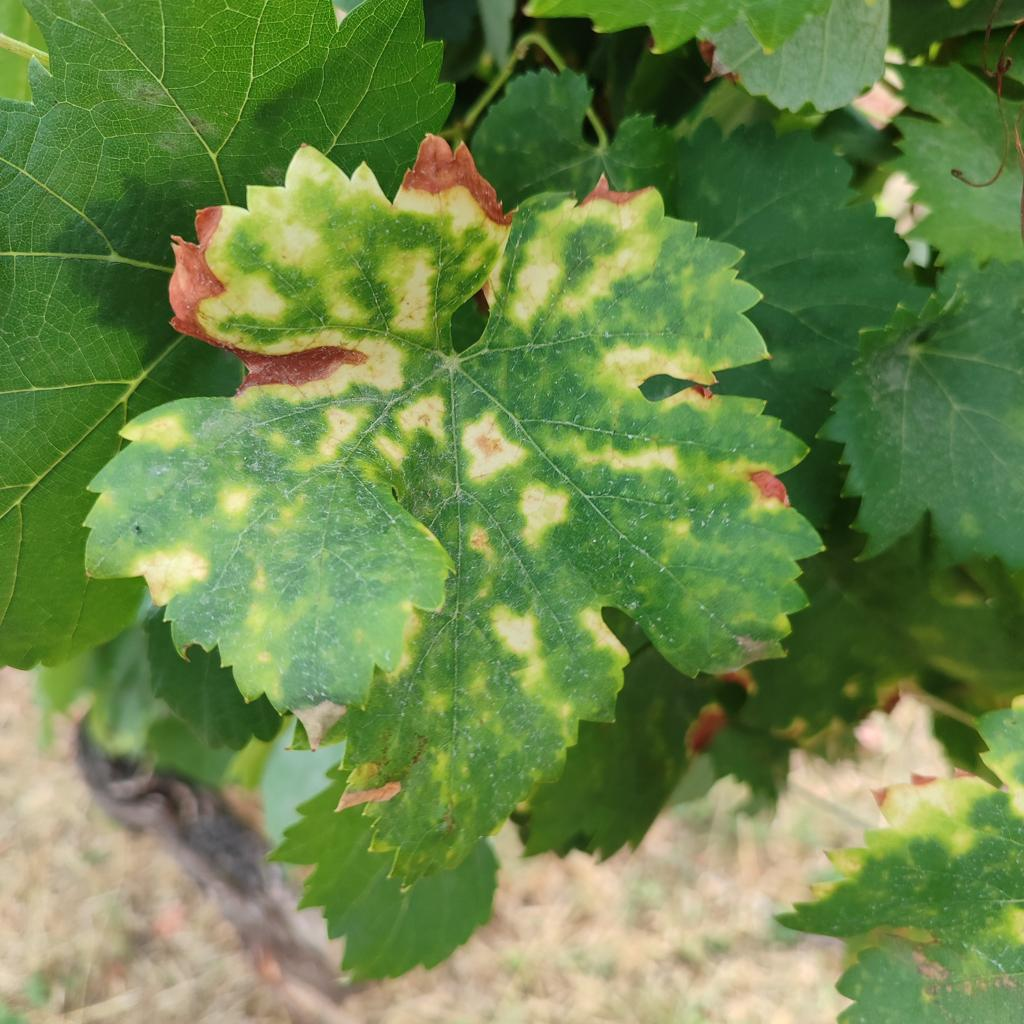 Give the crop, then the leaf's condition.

grapevine, esca complex
